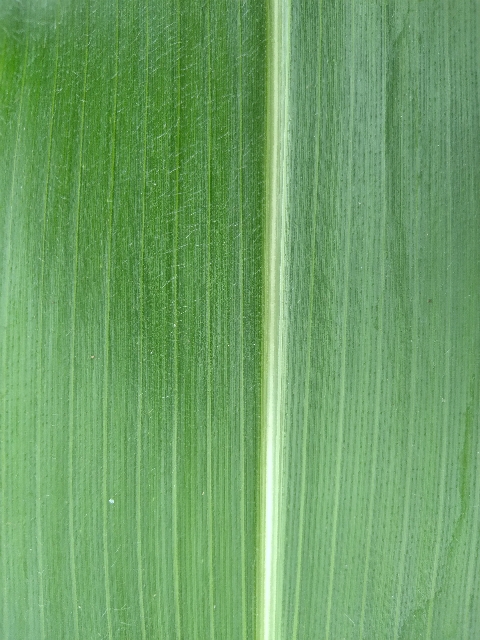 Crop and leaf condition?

maize, healthy
